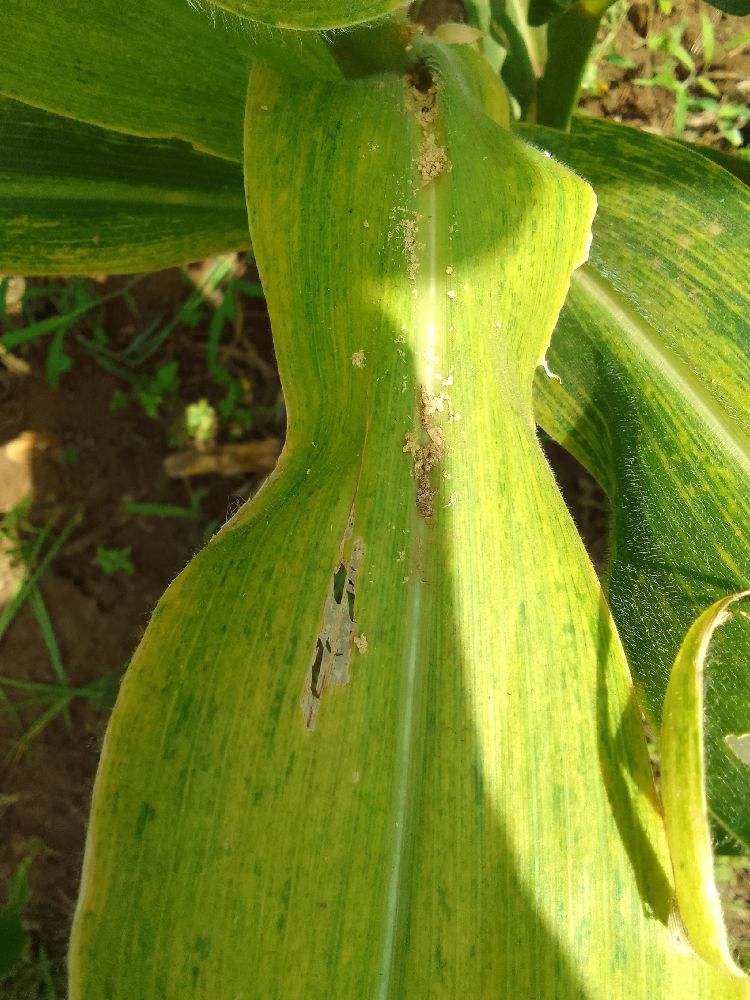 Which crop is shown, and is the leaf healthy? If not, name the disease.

maize, maize lethal necrosis
